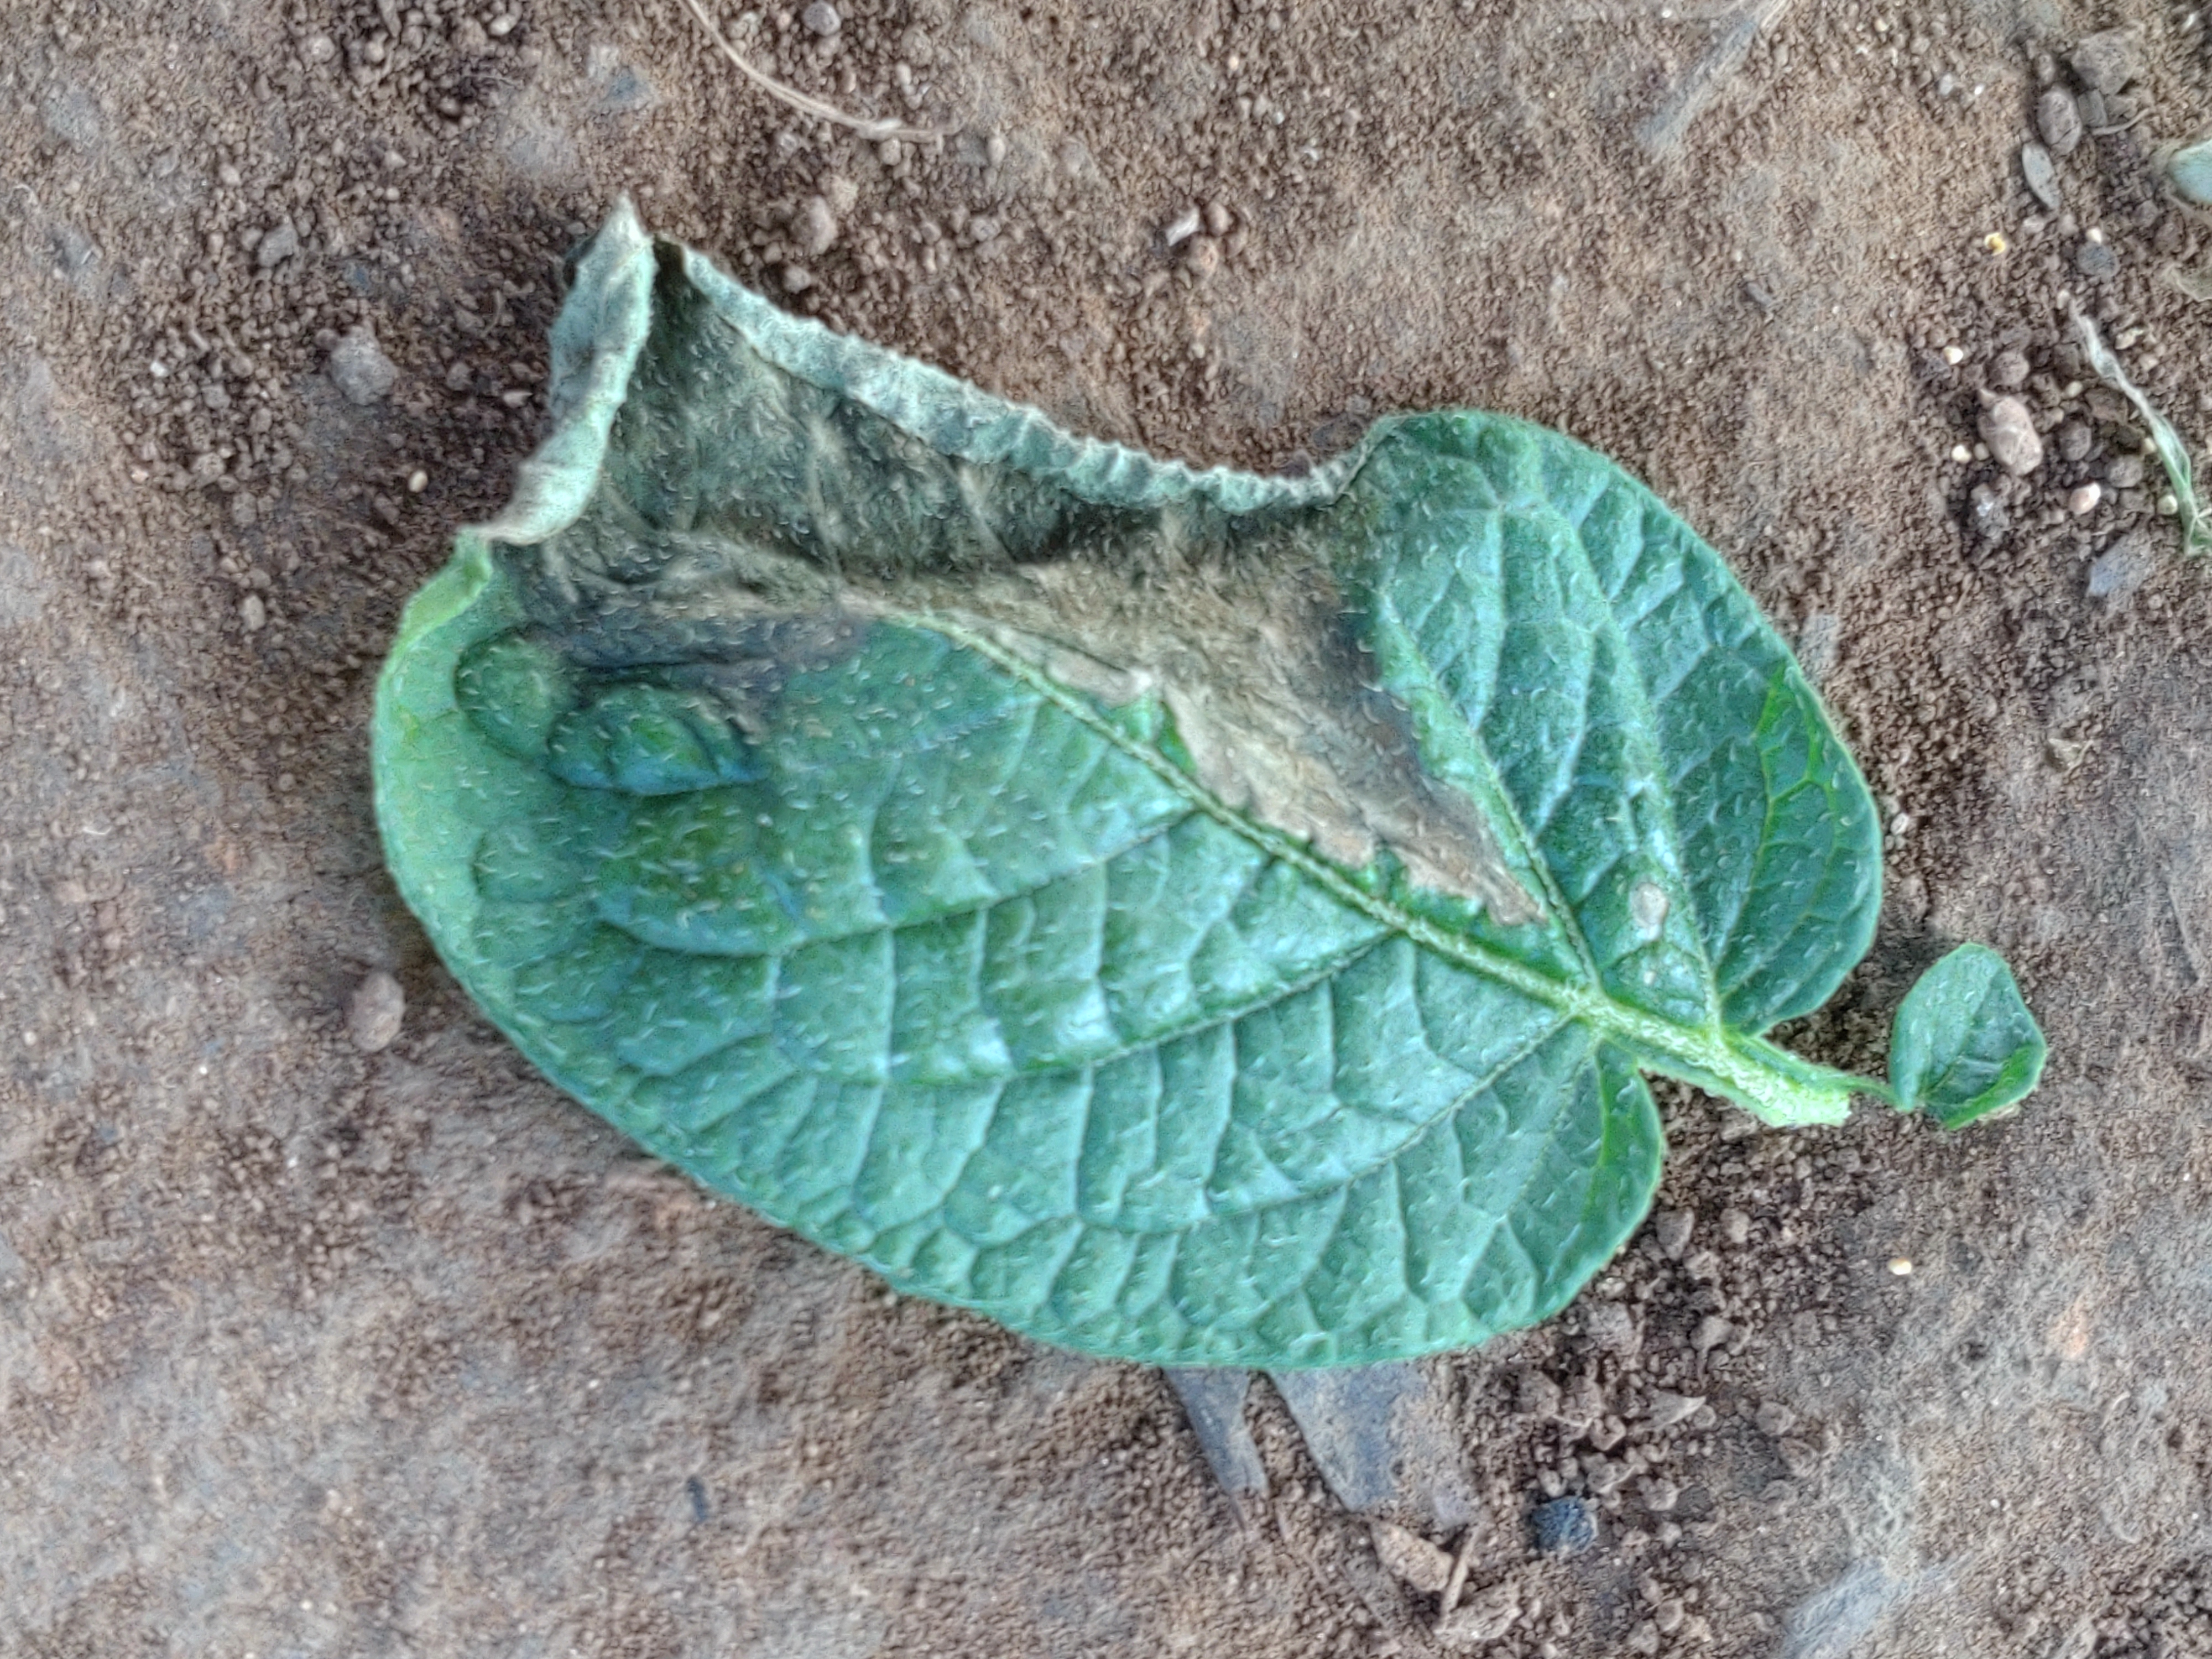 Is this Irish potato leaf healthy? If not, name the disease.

early blight
